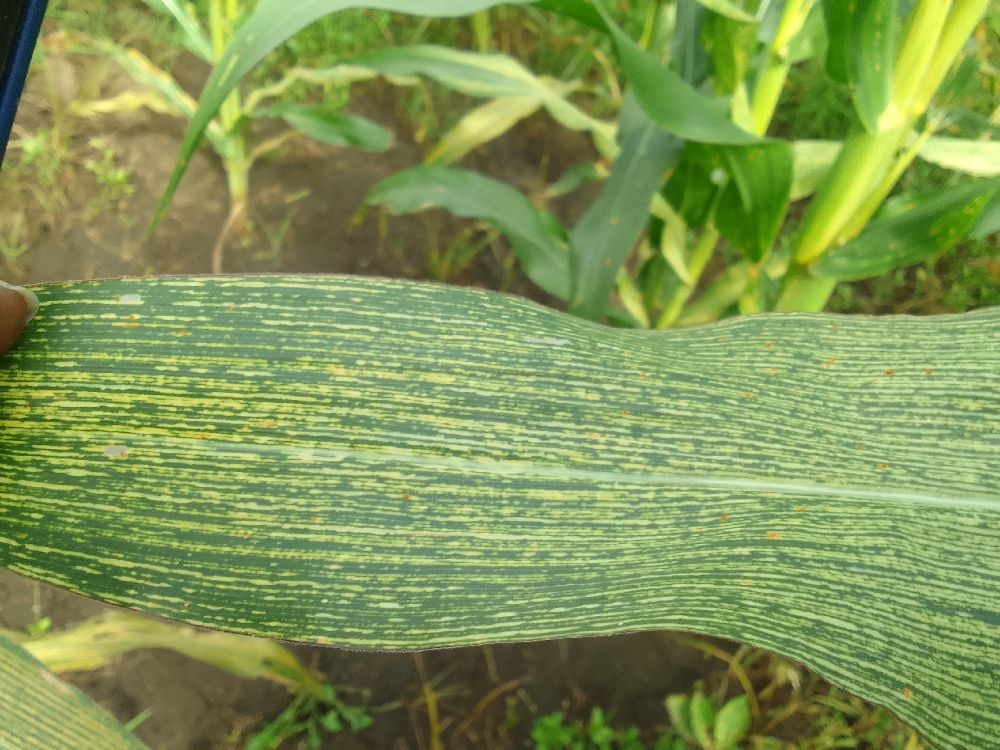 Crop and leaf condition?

maize, maize streak virus
